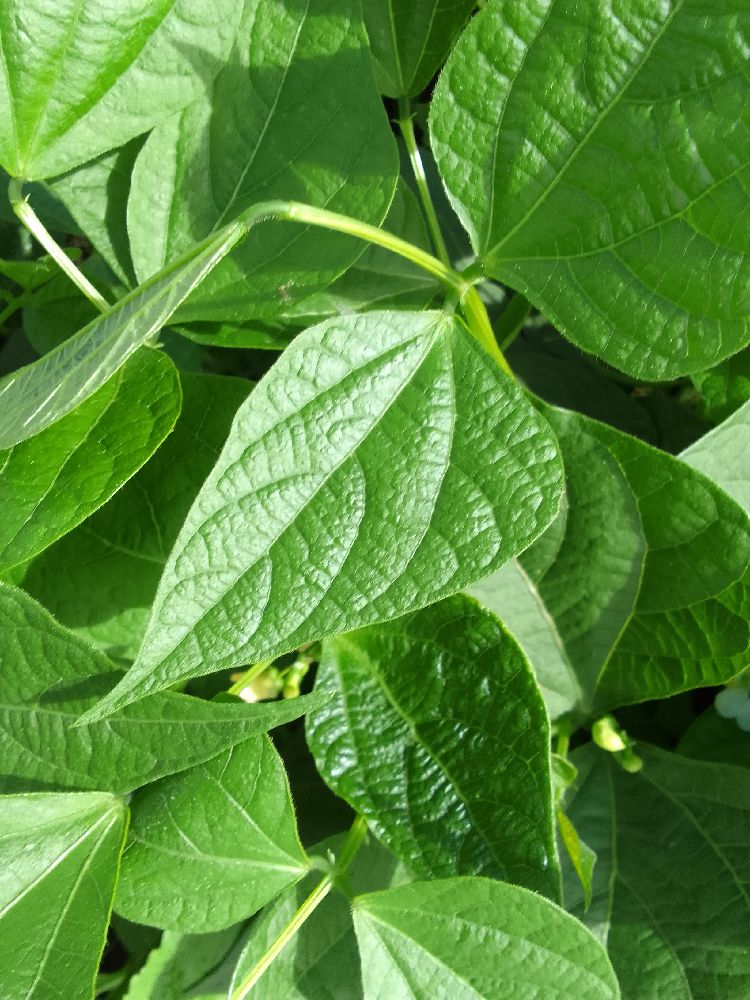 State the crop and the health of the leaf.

common bean, healthy
